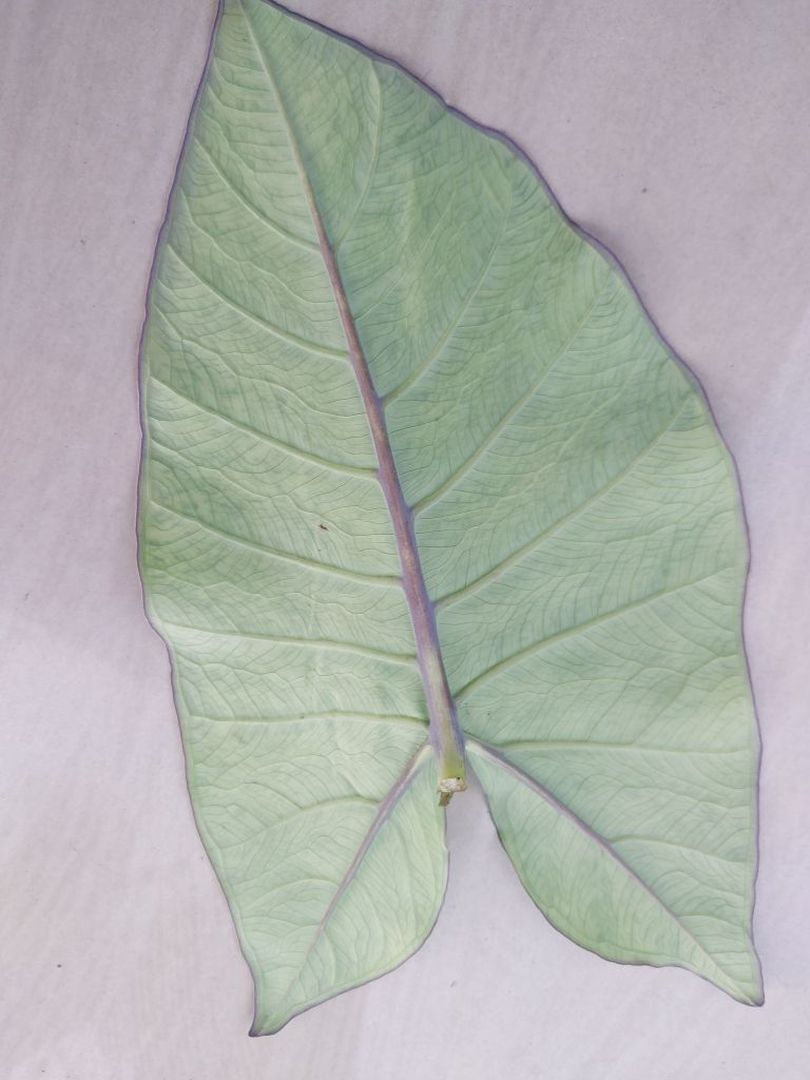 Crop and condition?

taro, mosaic
